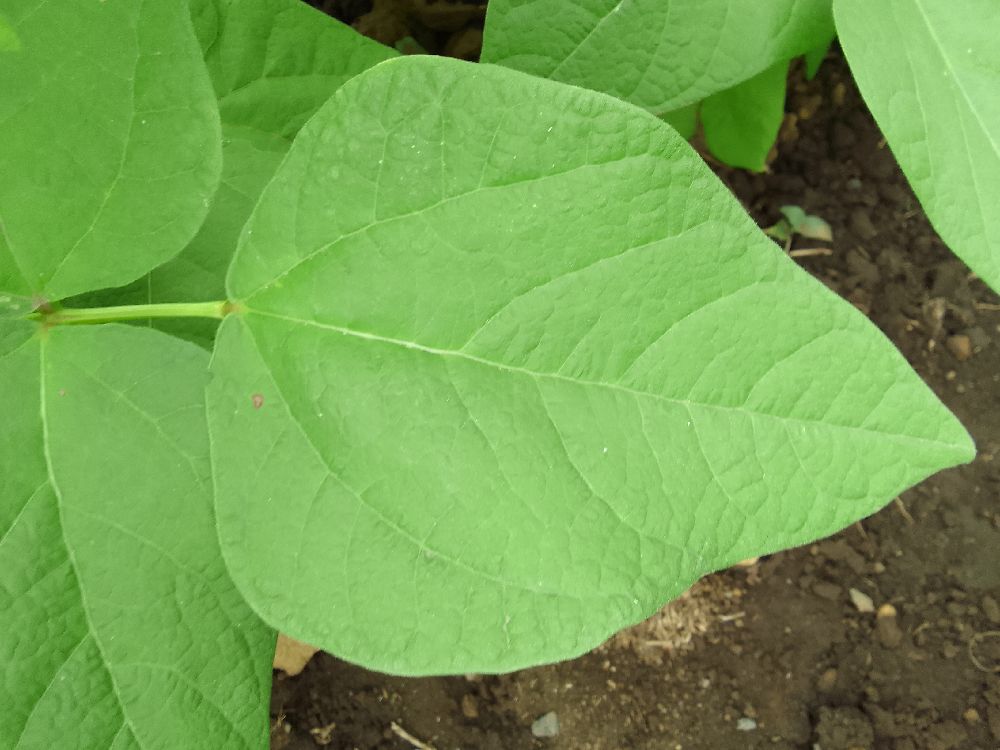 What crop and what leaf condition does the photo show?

common bean, healthy
